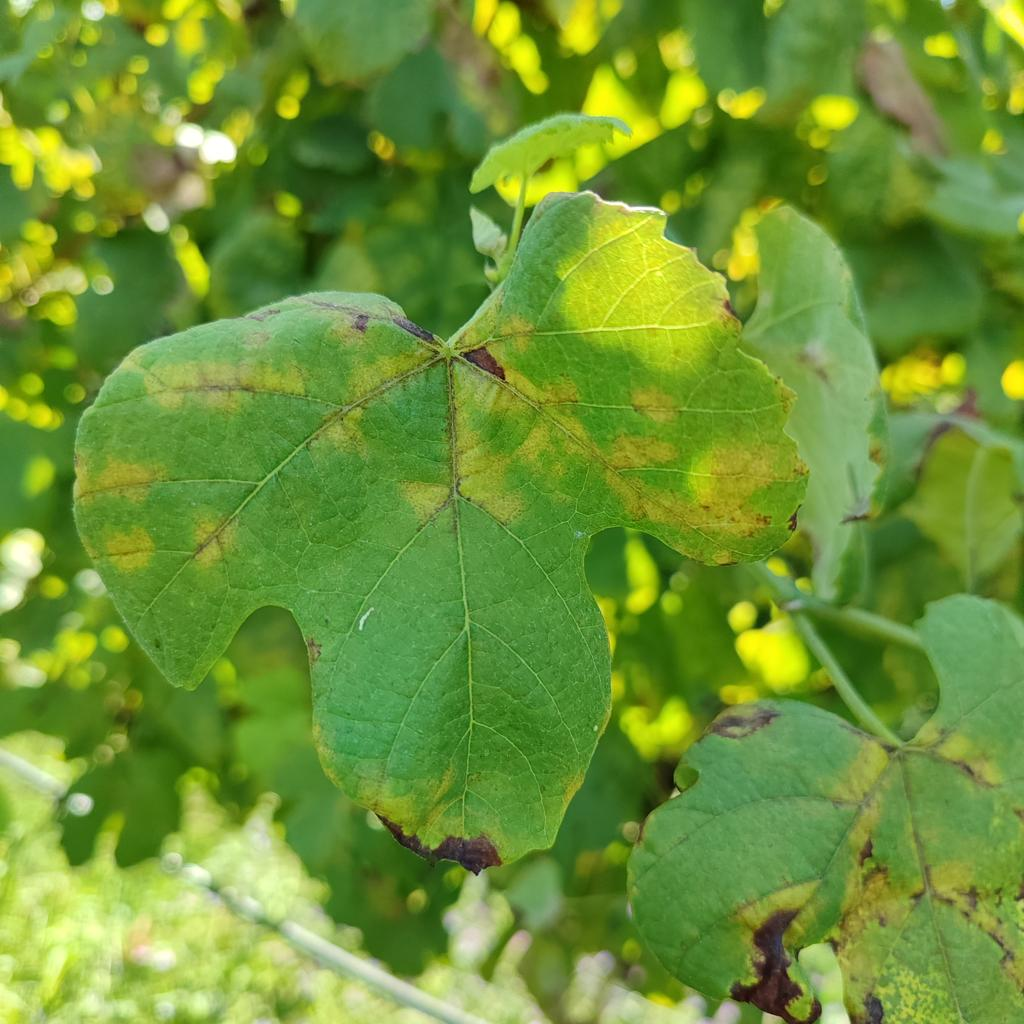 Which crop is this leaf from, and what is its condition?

grapevine, downy mildew
